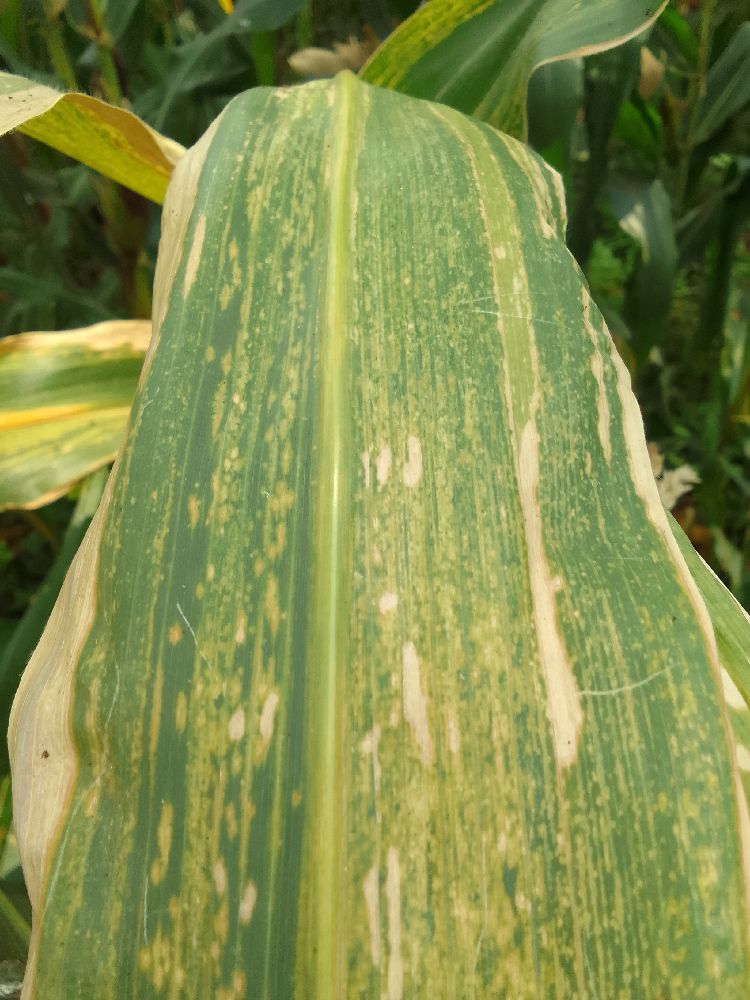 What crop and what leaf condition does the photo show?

maize, maize lethal necrosis
